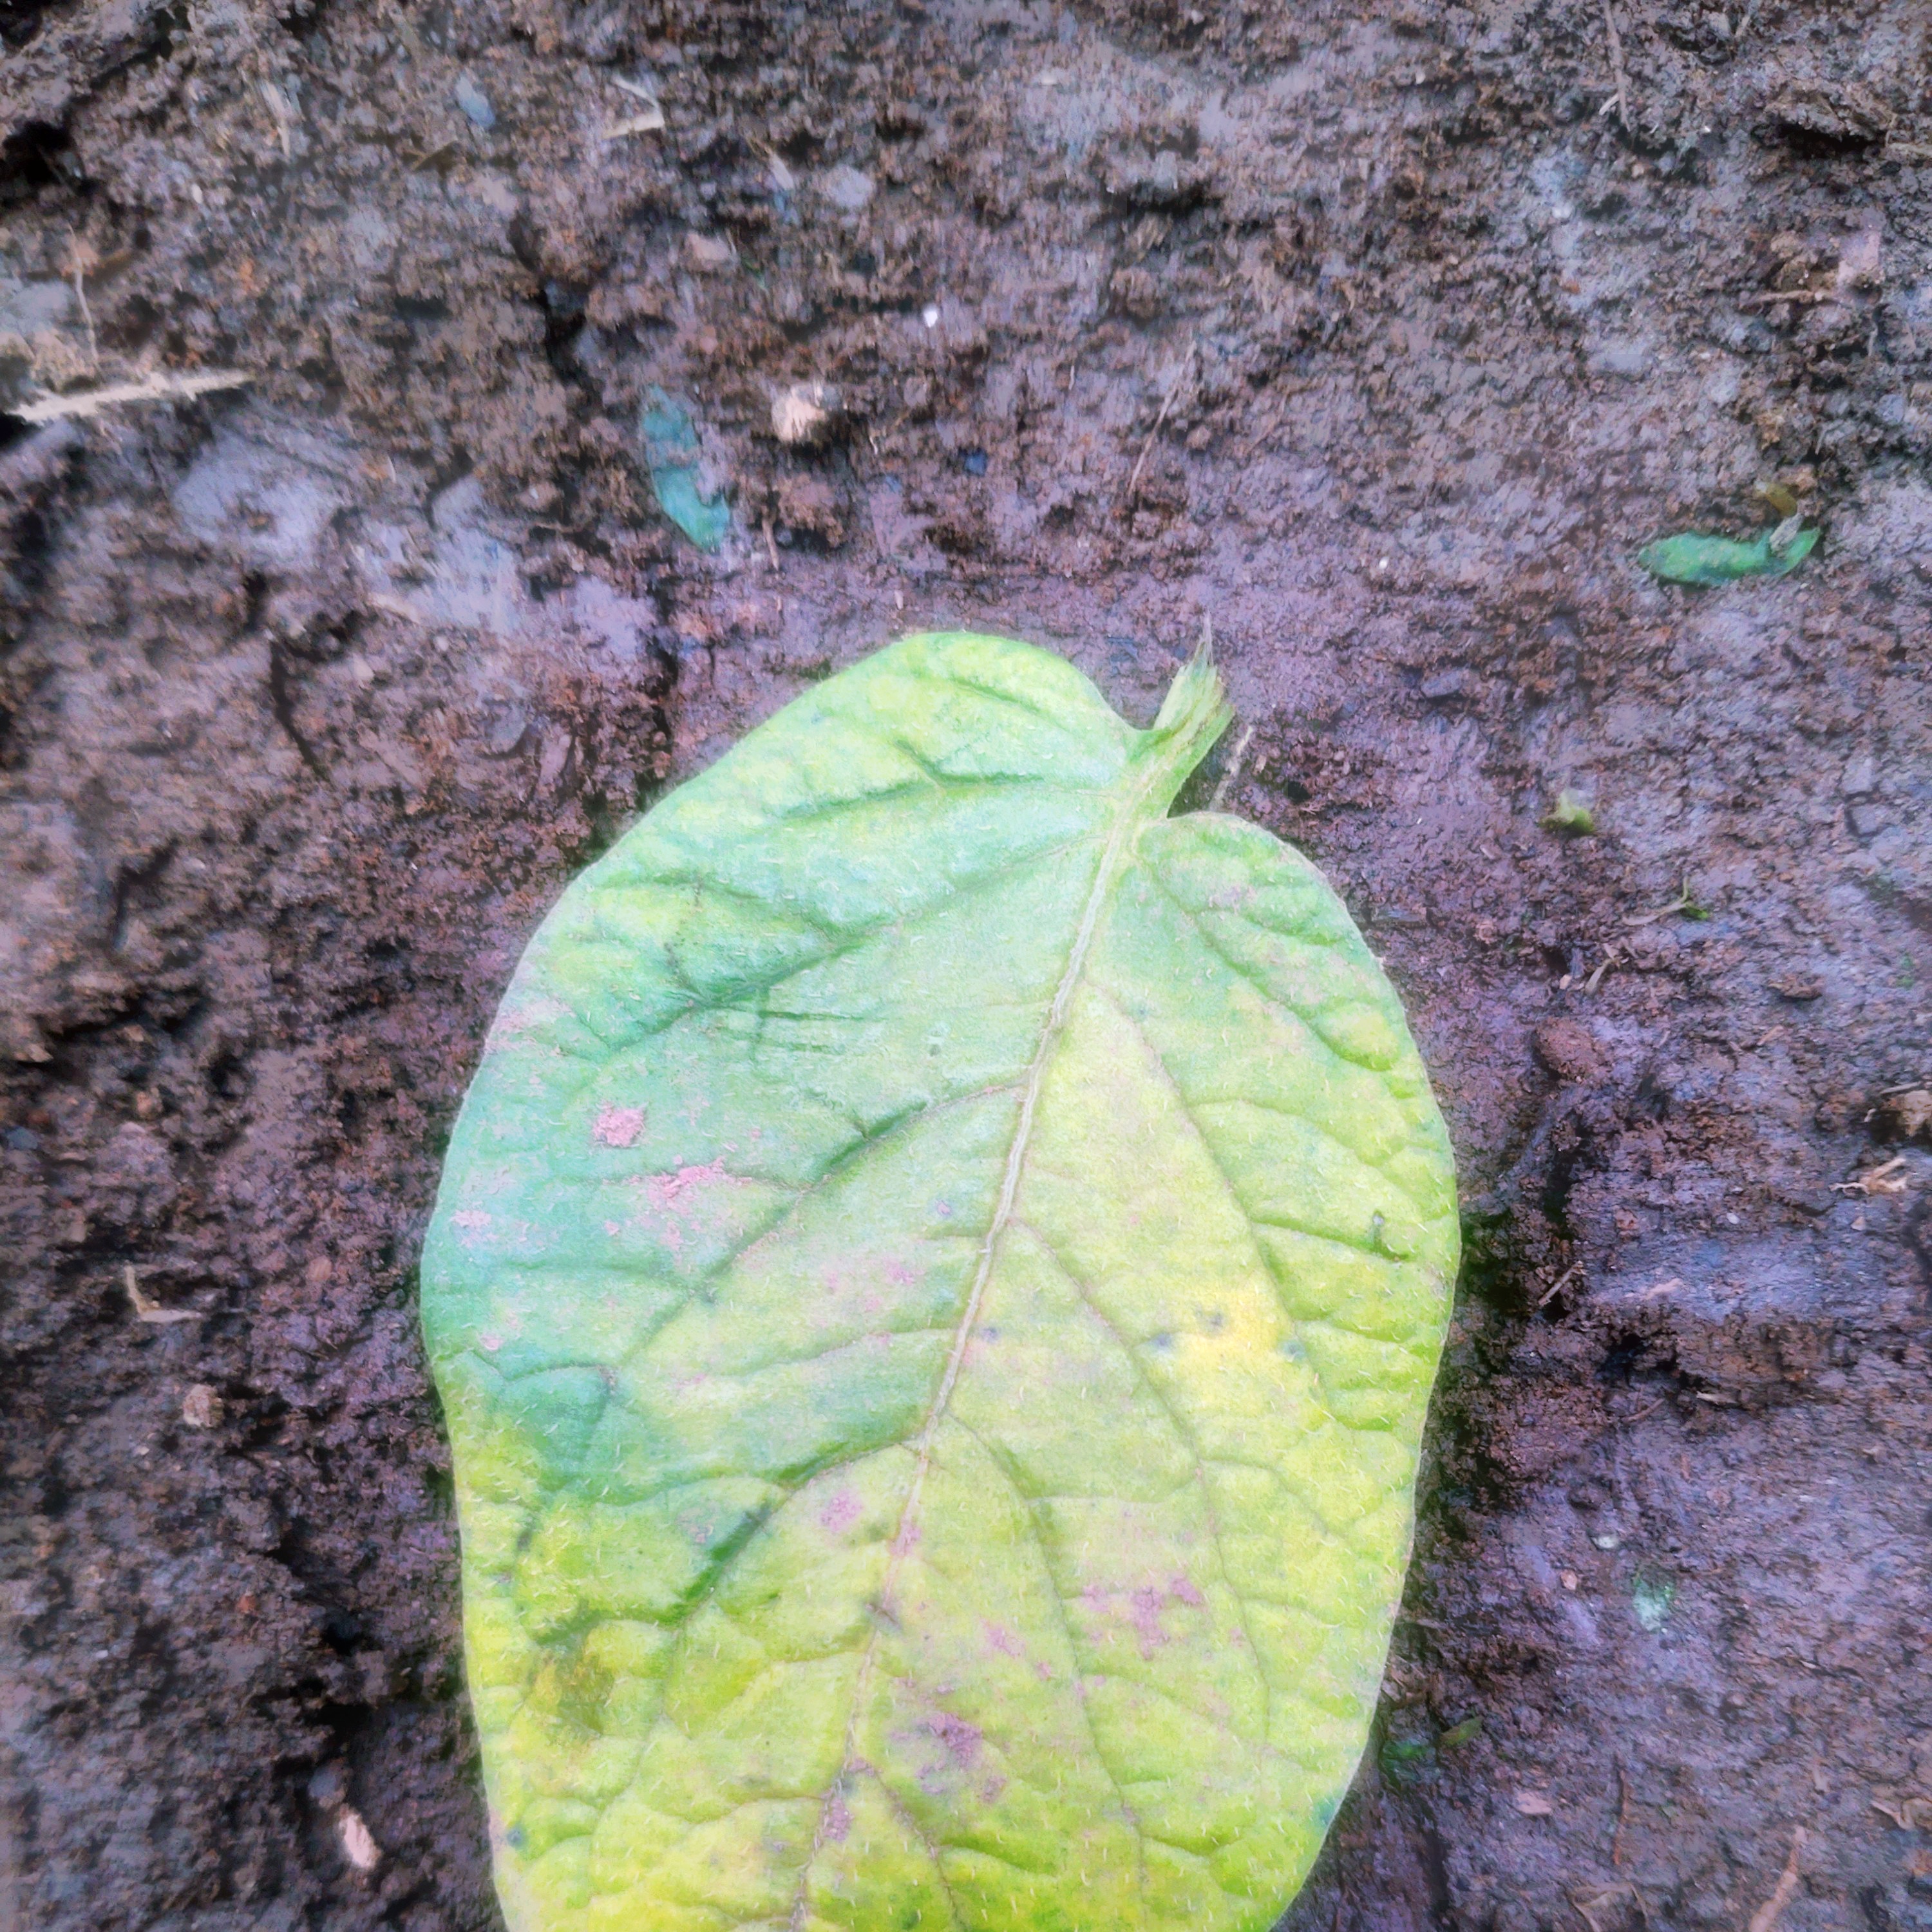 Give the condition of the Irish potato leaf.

late blight
